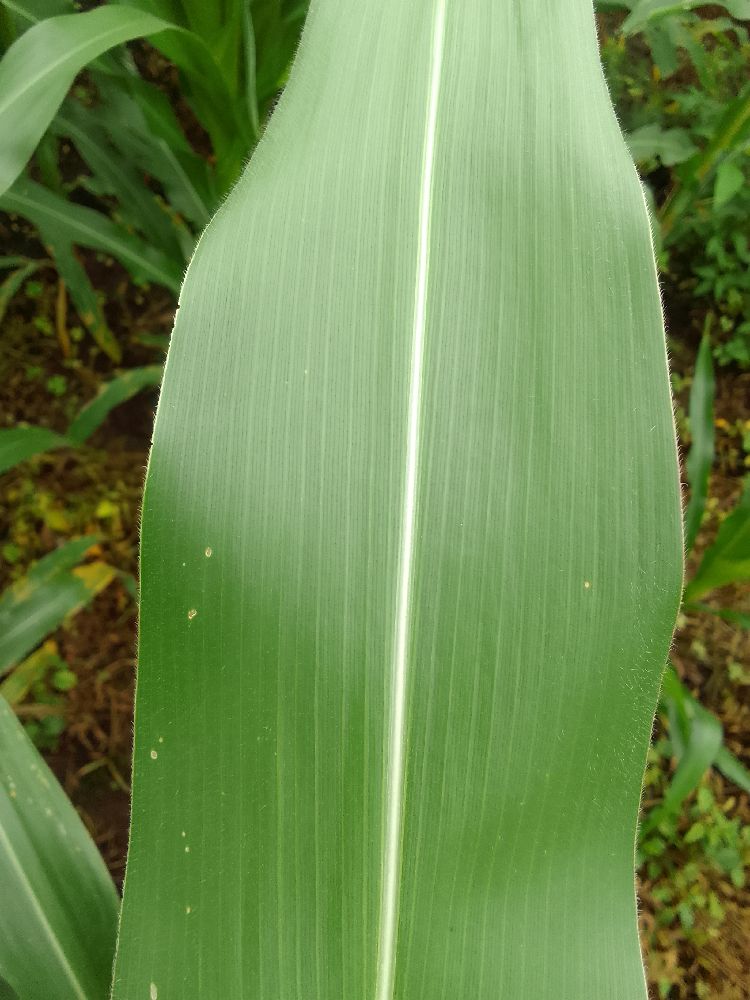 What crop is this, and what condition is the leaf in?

maize, healthy
